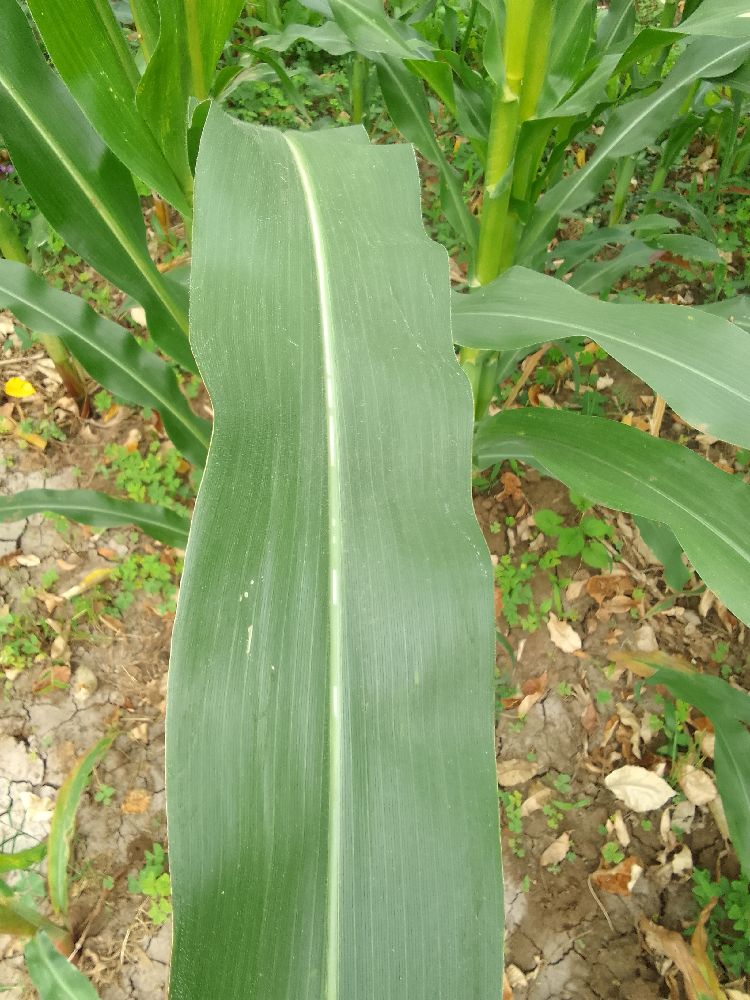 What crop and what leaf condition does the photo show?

maize, healthy
